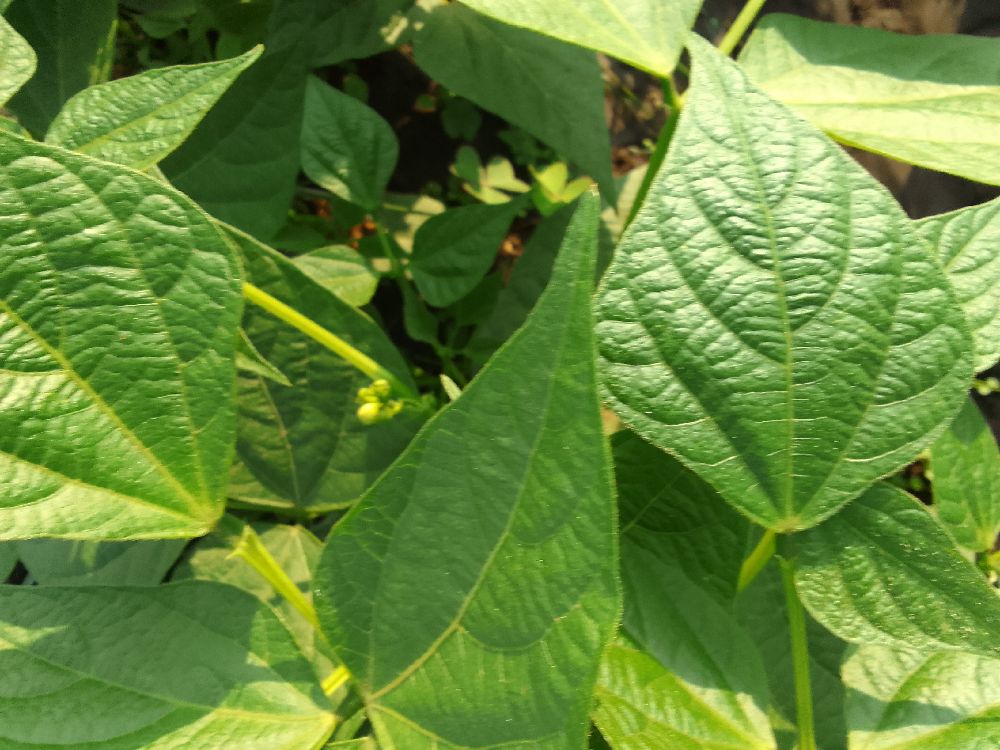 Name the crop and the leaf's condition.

common bean, healthy
